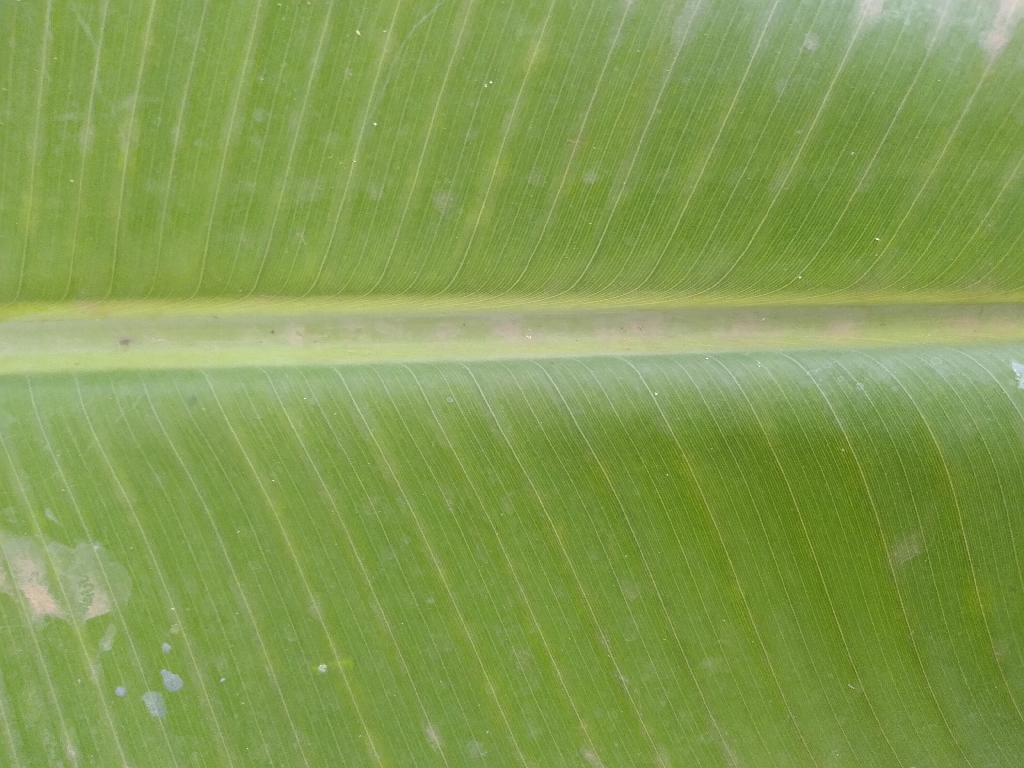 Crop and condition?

banana, healthy
